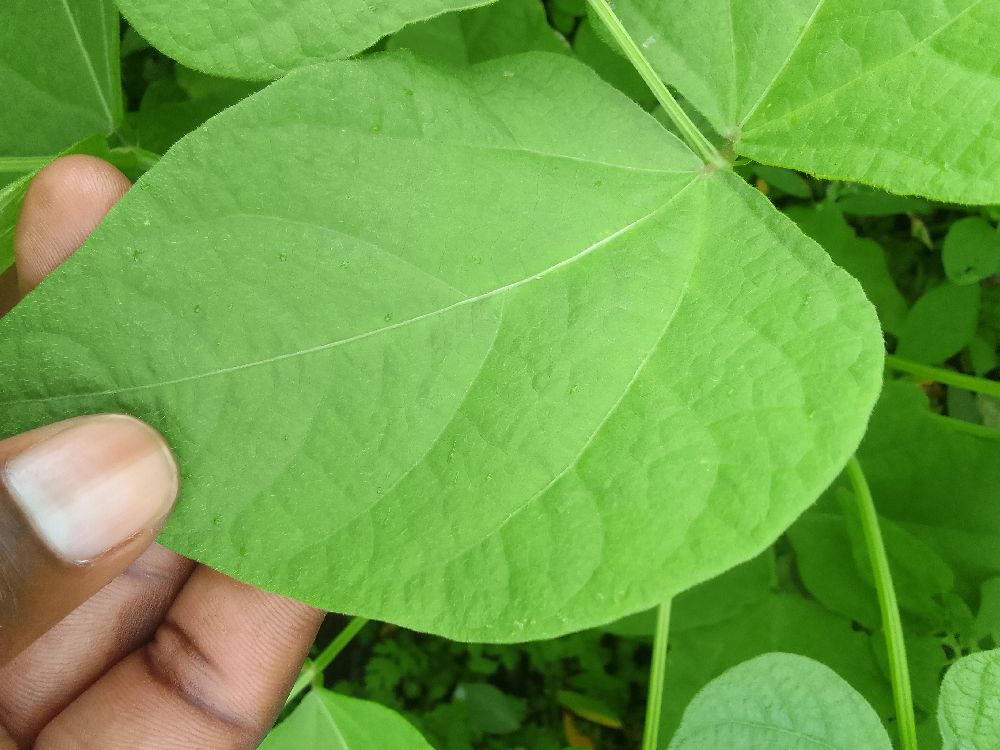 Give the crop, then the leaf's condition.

common bean, healthy
